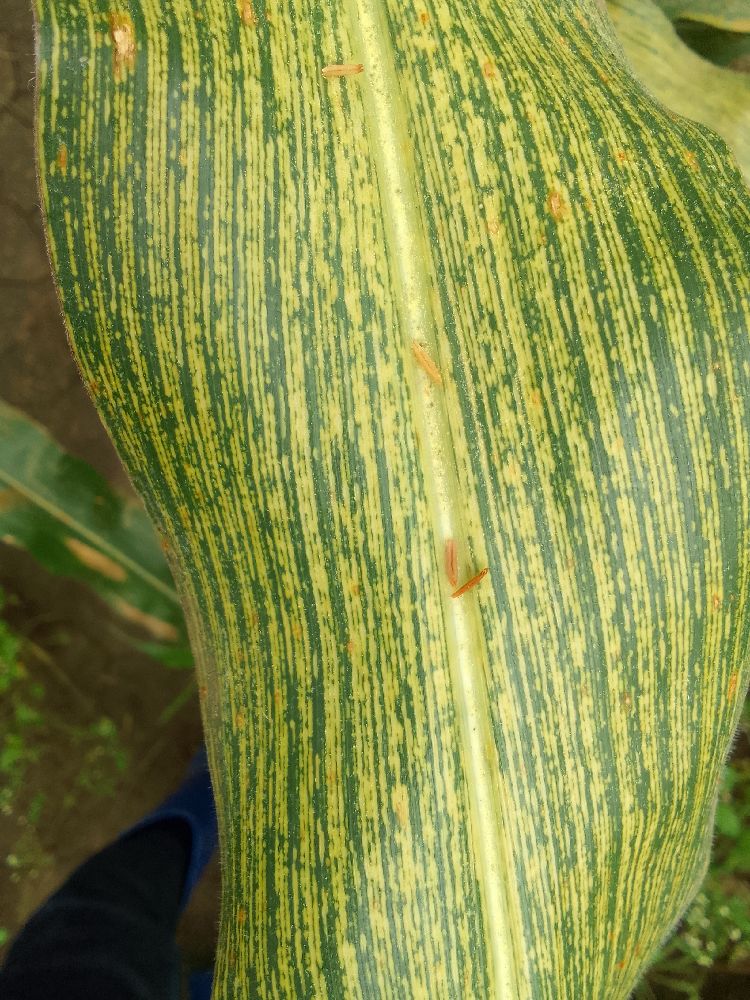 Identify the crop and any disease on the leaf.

maize, maize streak virus
